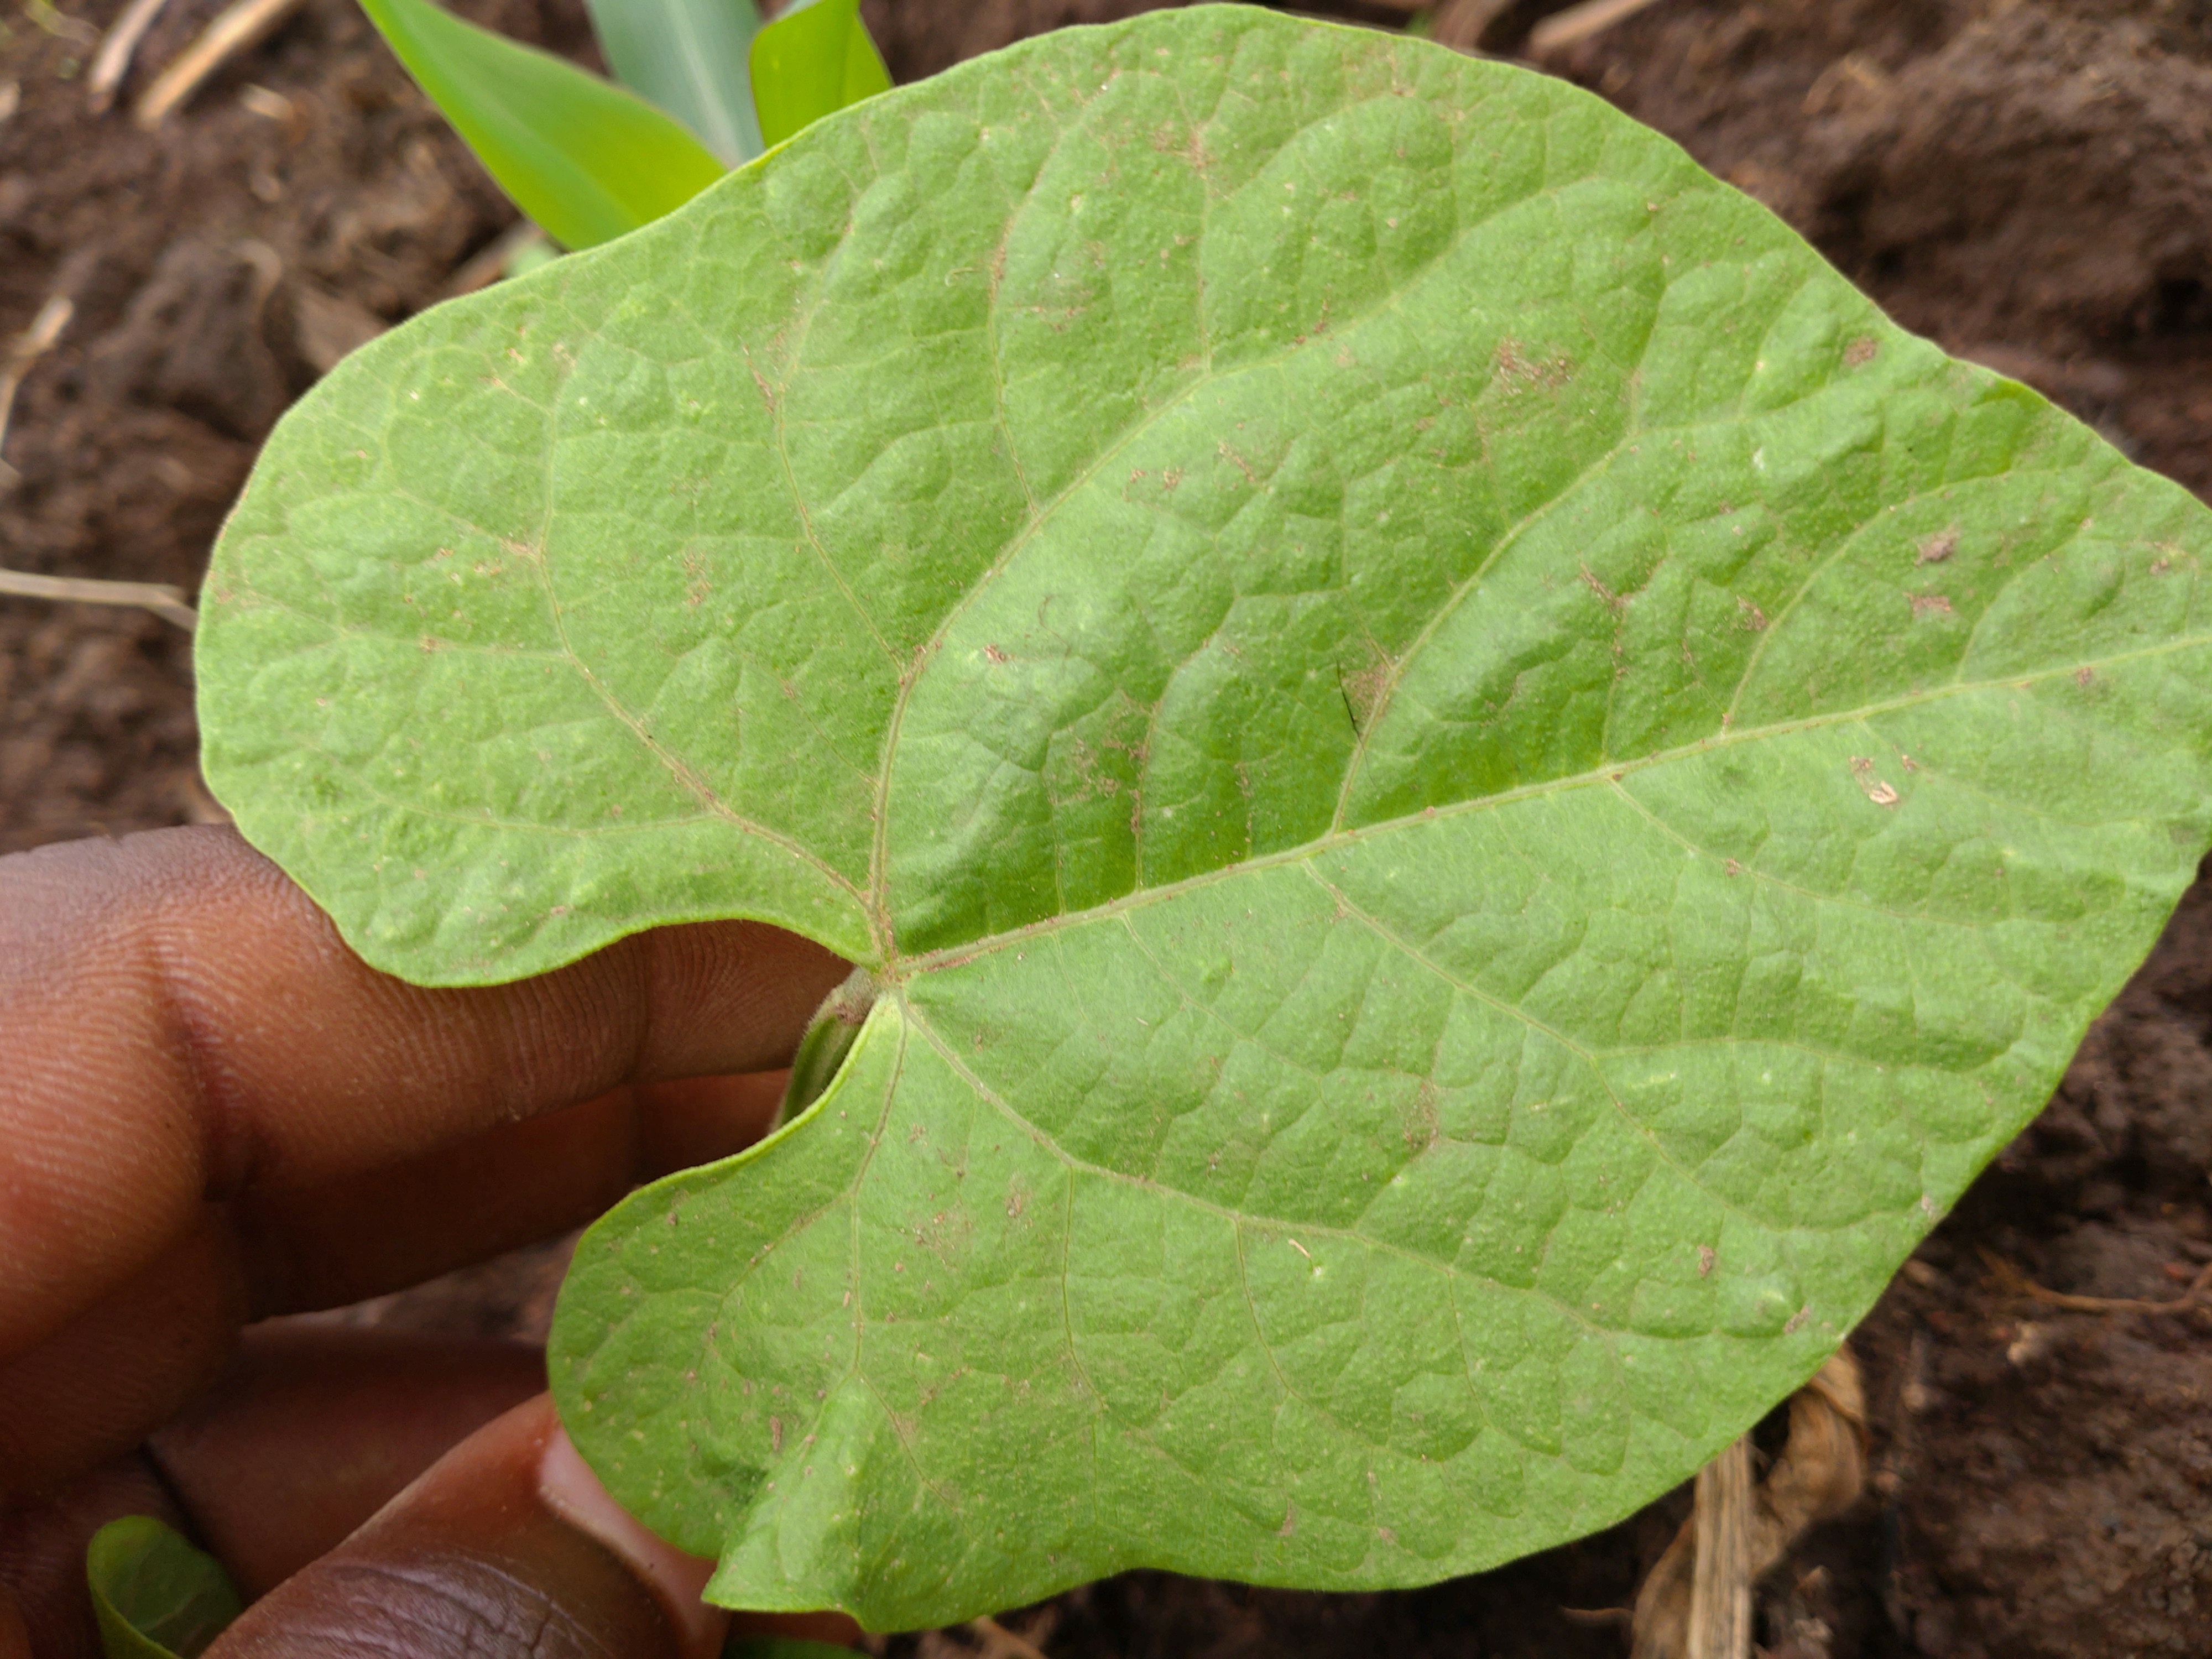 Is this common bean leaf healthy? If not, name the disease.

healthy
